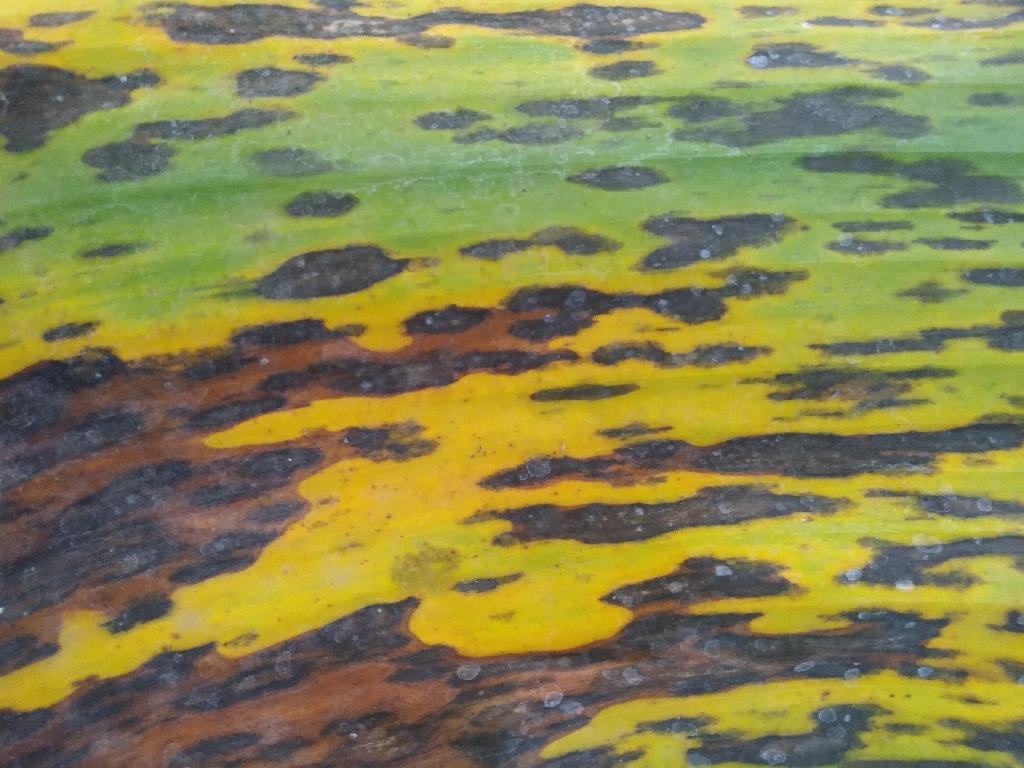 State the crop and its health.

banana, black sigatoka
